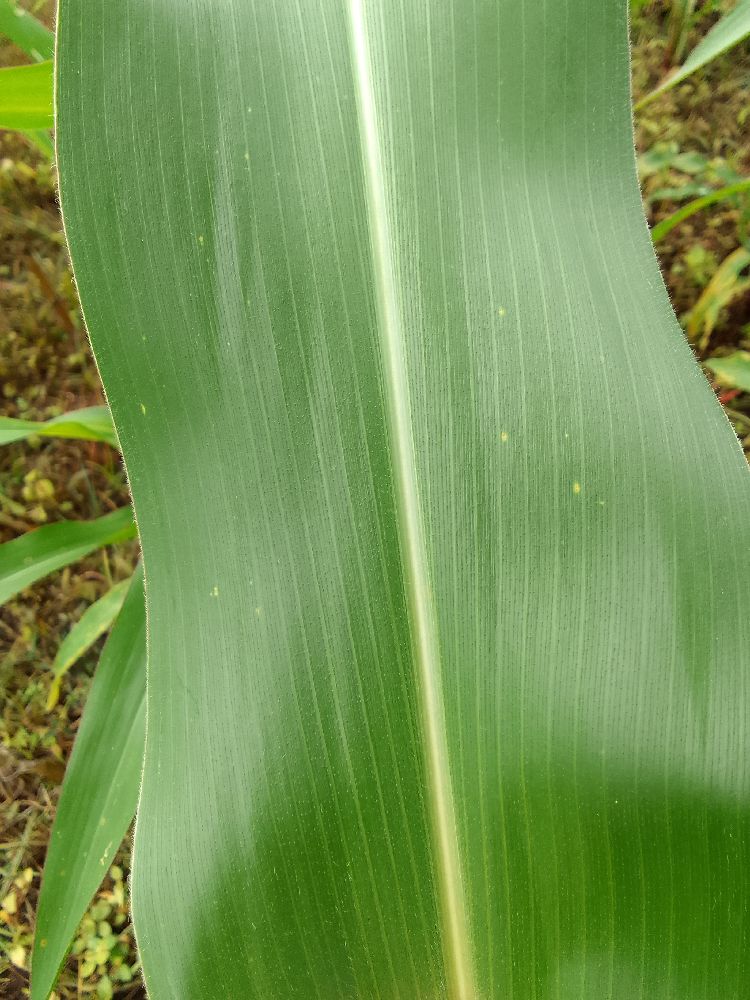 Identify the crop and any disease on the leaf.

maize, healthy
